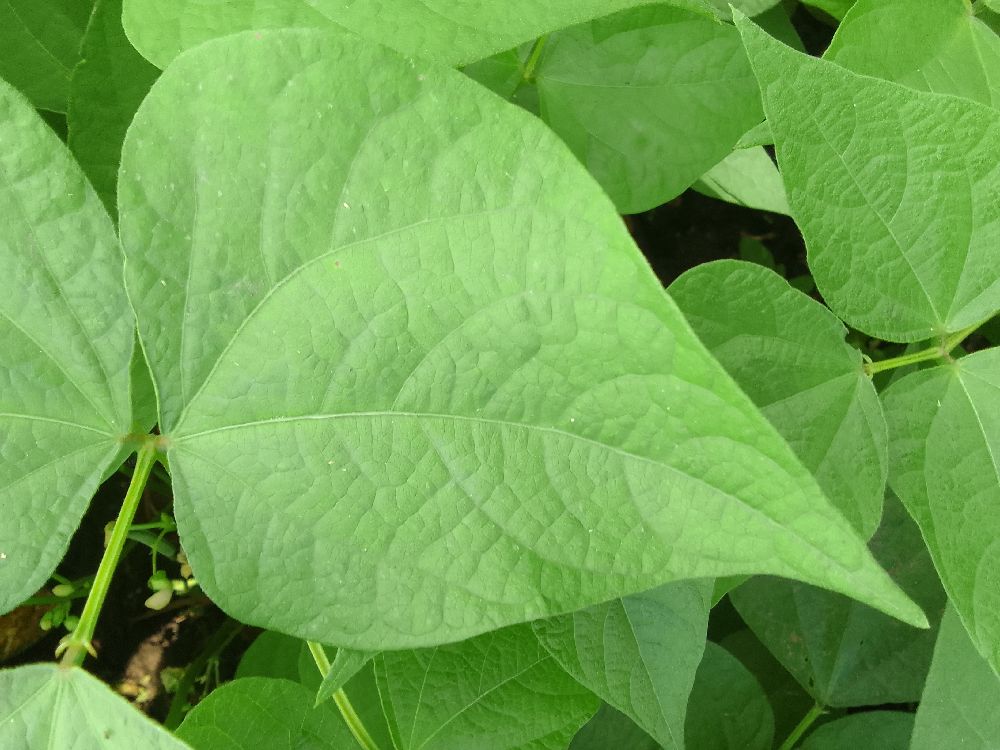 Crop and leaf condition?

common bean, healthy
